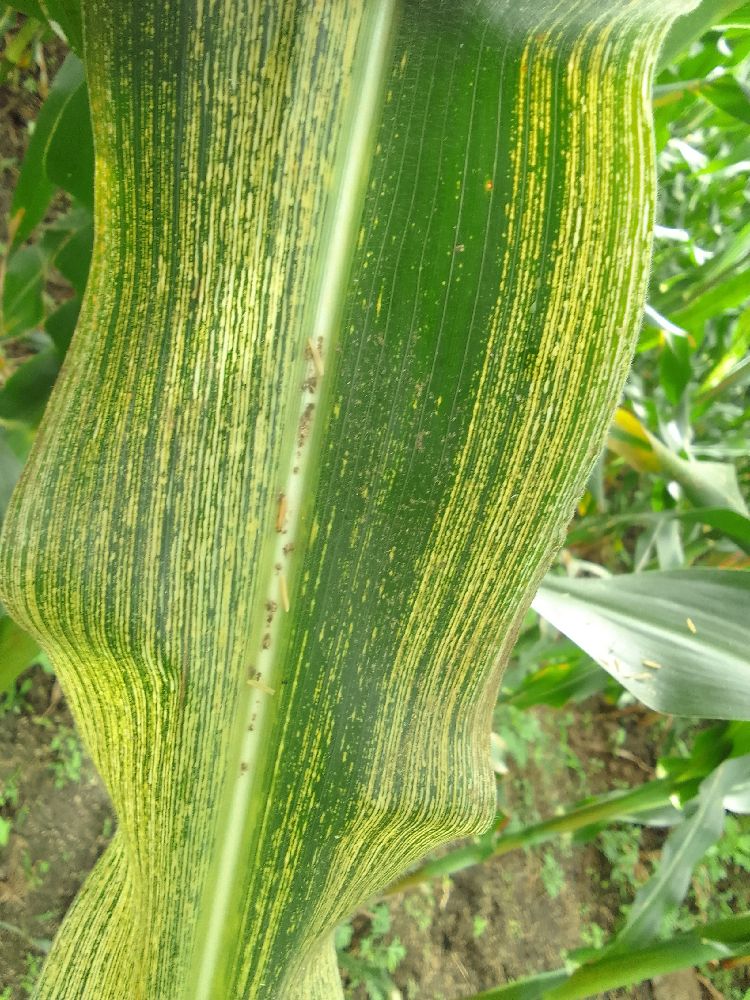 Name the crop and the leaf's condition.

maize, maize streak virus
